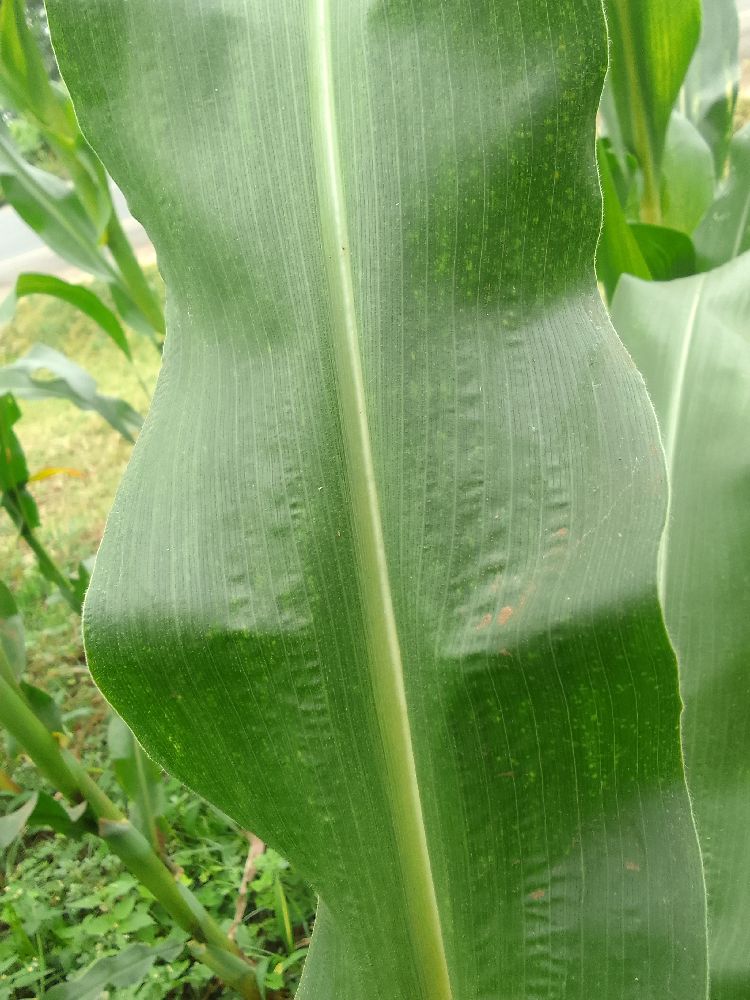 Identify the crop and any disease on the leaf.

maize, healthy
